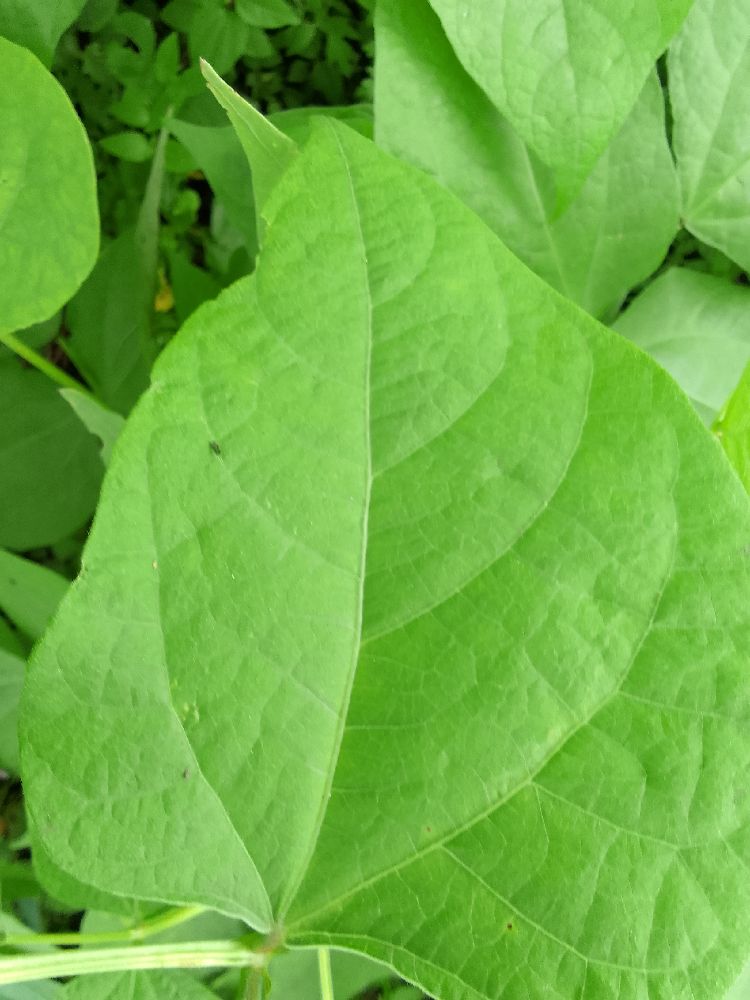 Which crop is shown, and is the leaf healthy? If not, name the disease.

common bean, healthy
